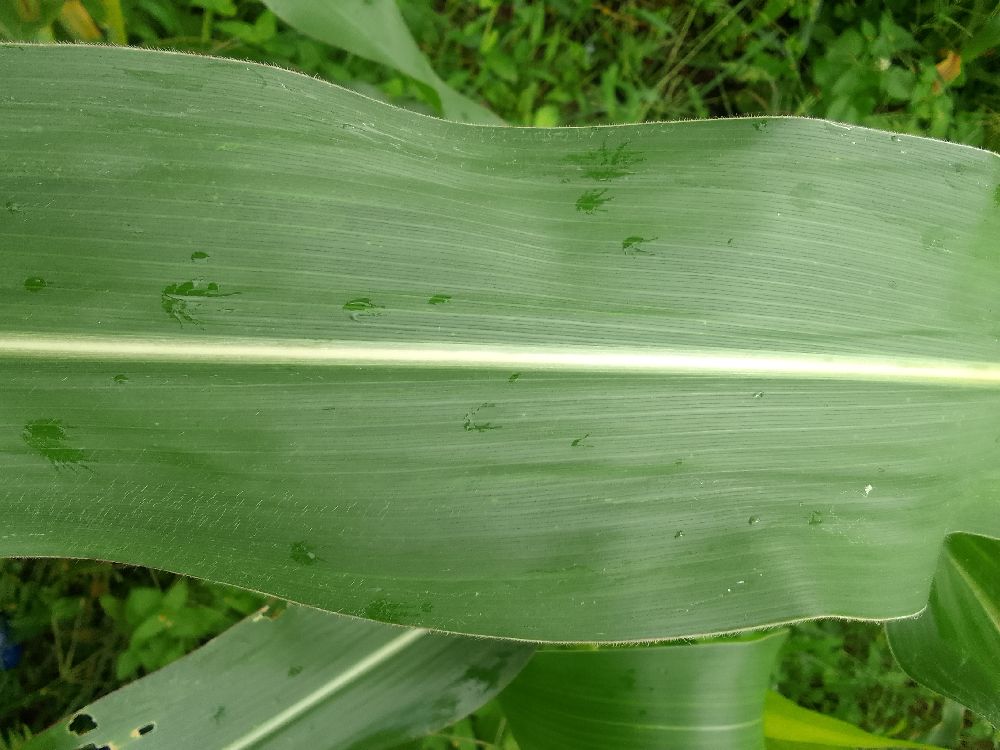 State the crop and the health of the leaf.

maize, healthy
